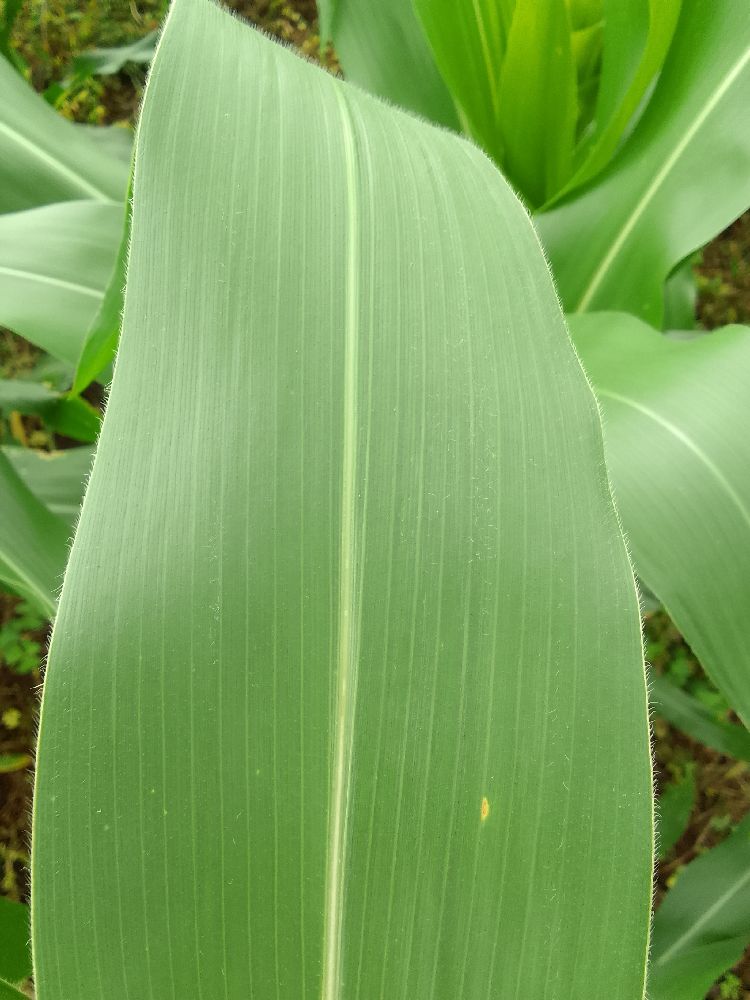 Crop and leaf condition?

maize, healthy
